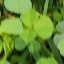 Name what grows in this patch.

unstructured weed
